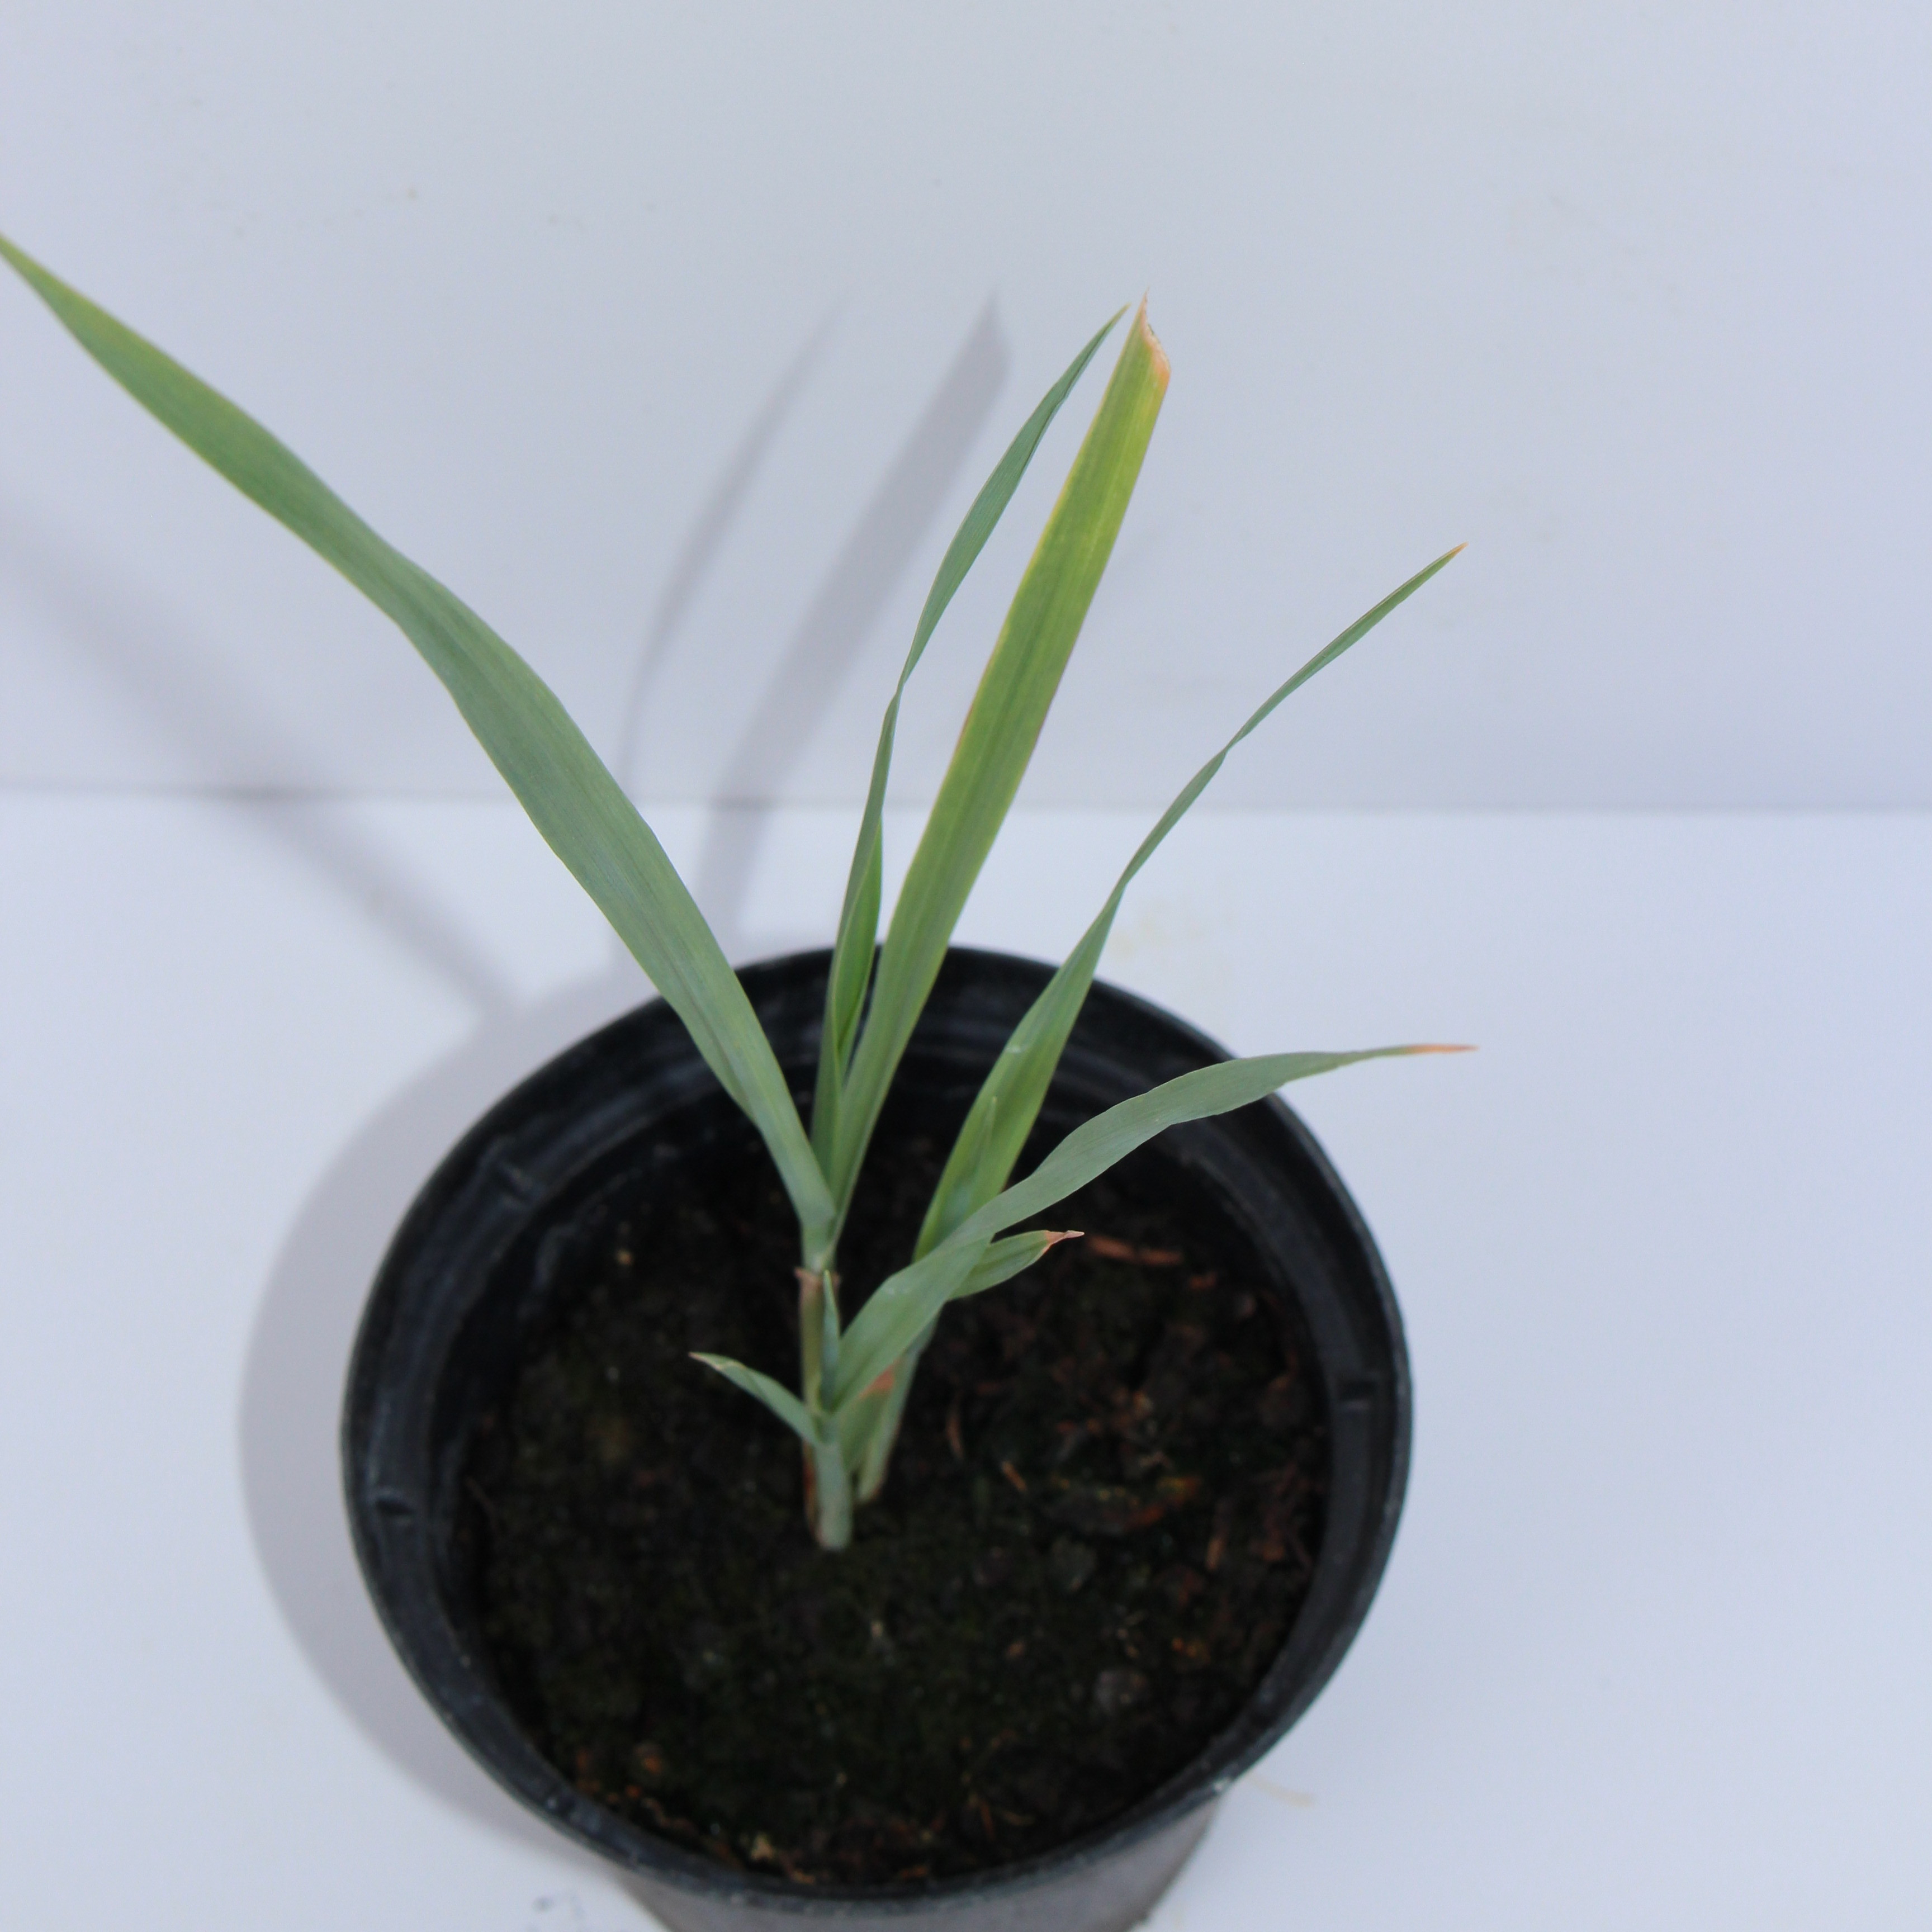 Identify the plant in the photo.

Avena sterilis
